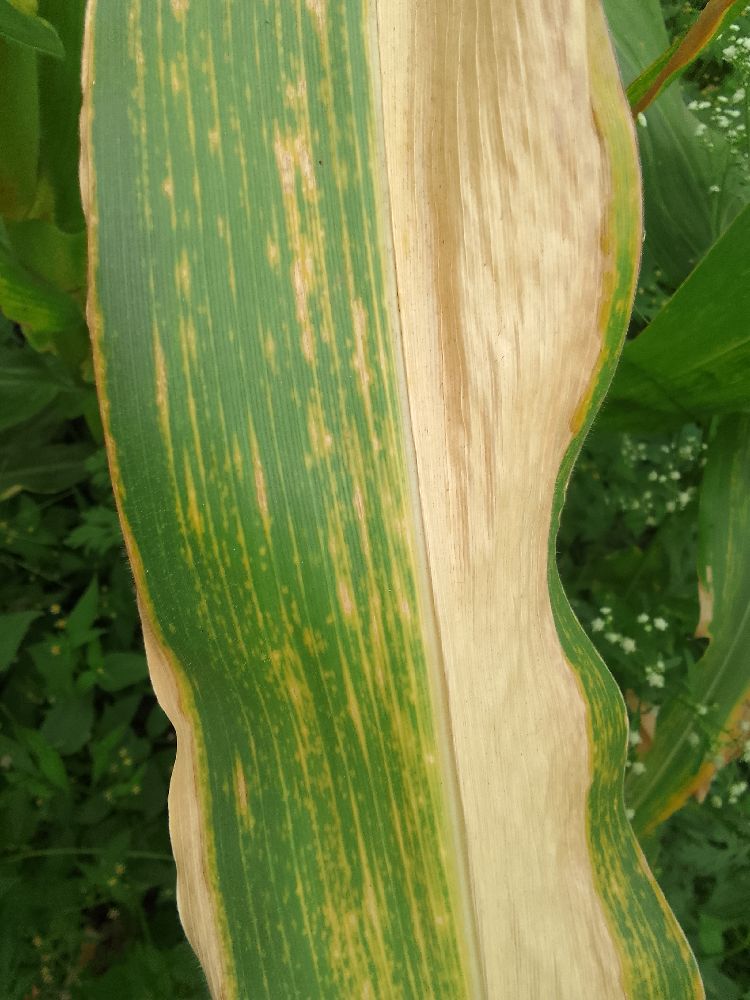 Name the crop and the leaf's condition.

maize, maize lethal necrosis
